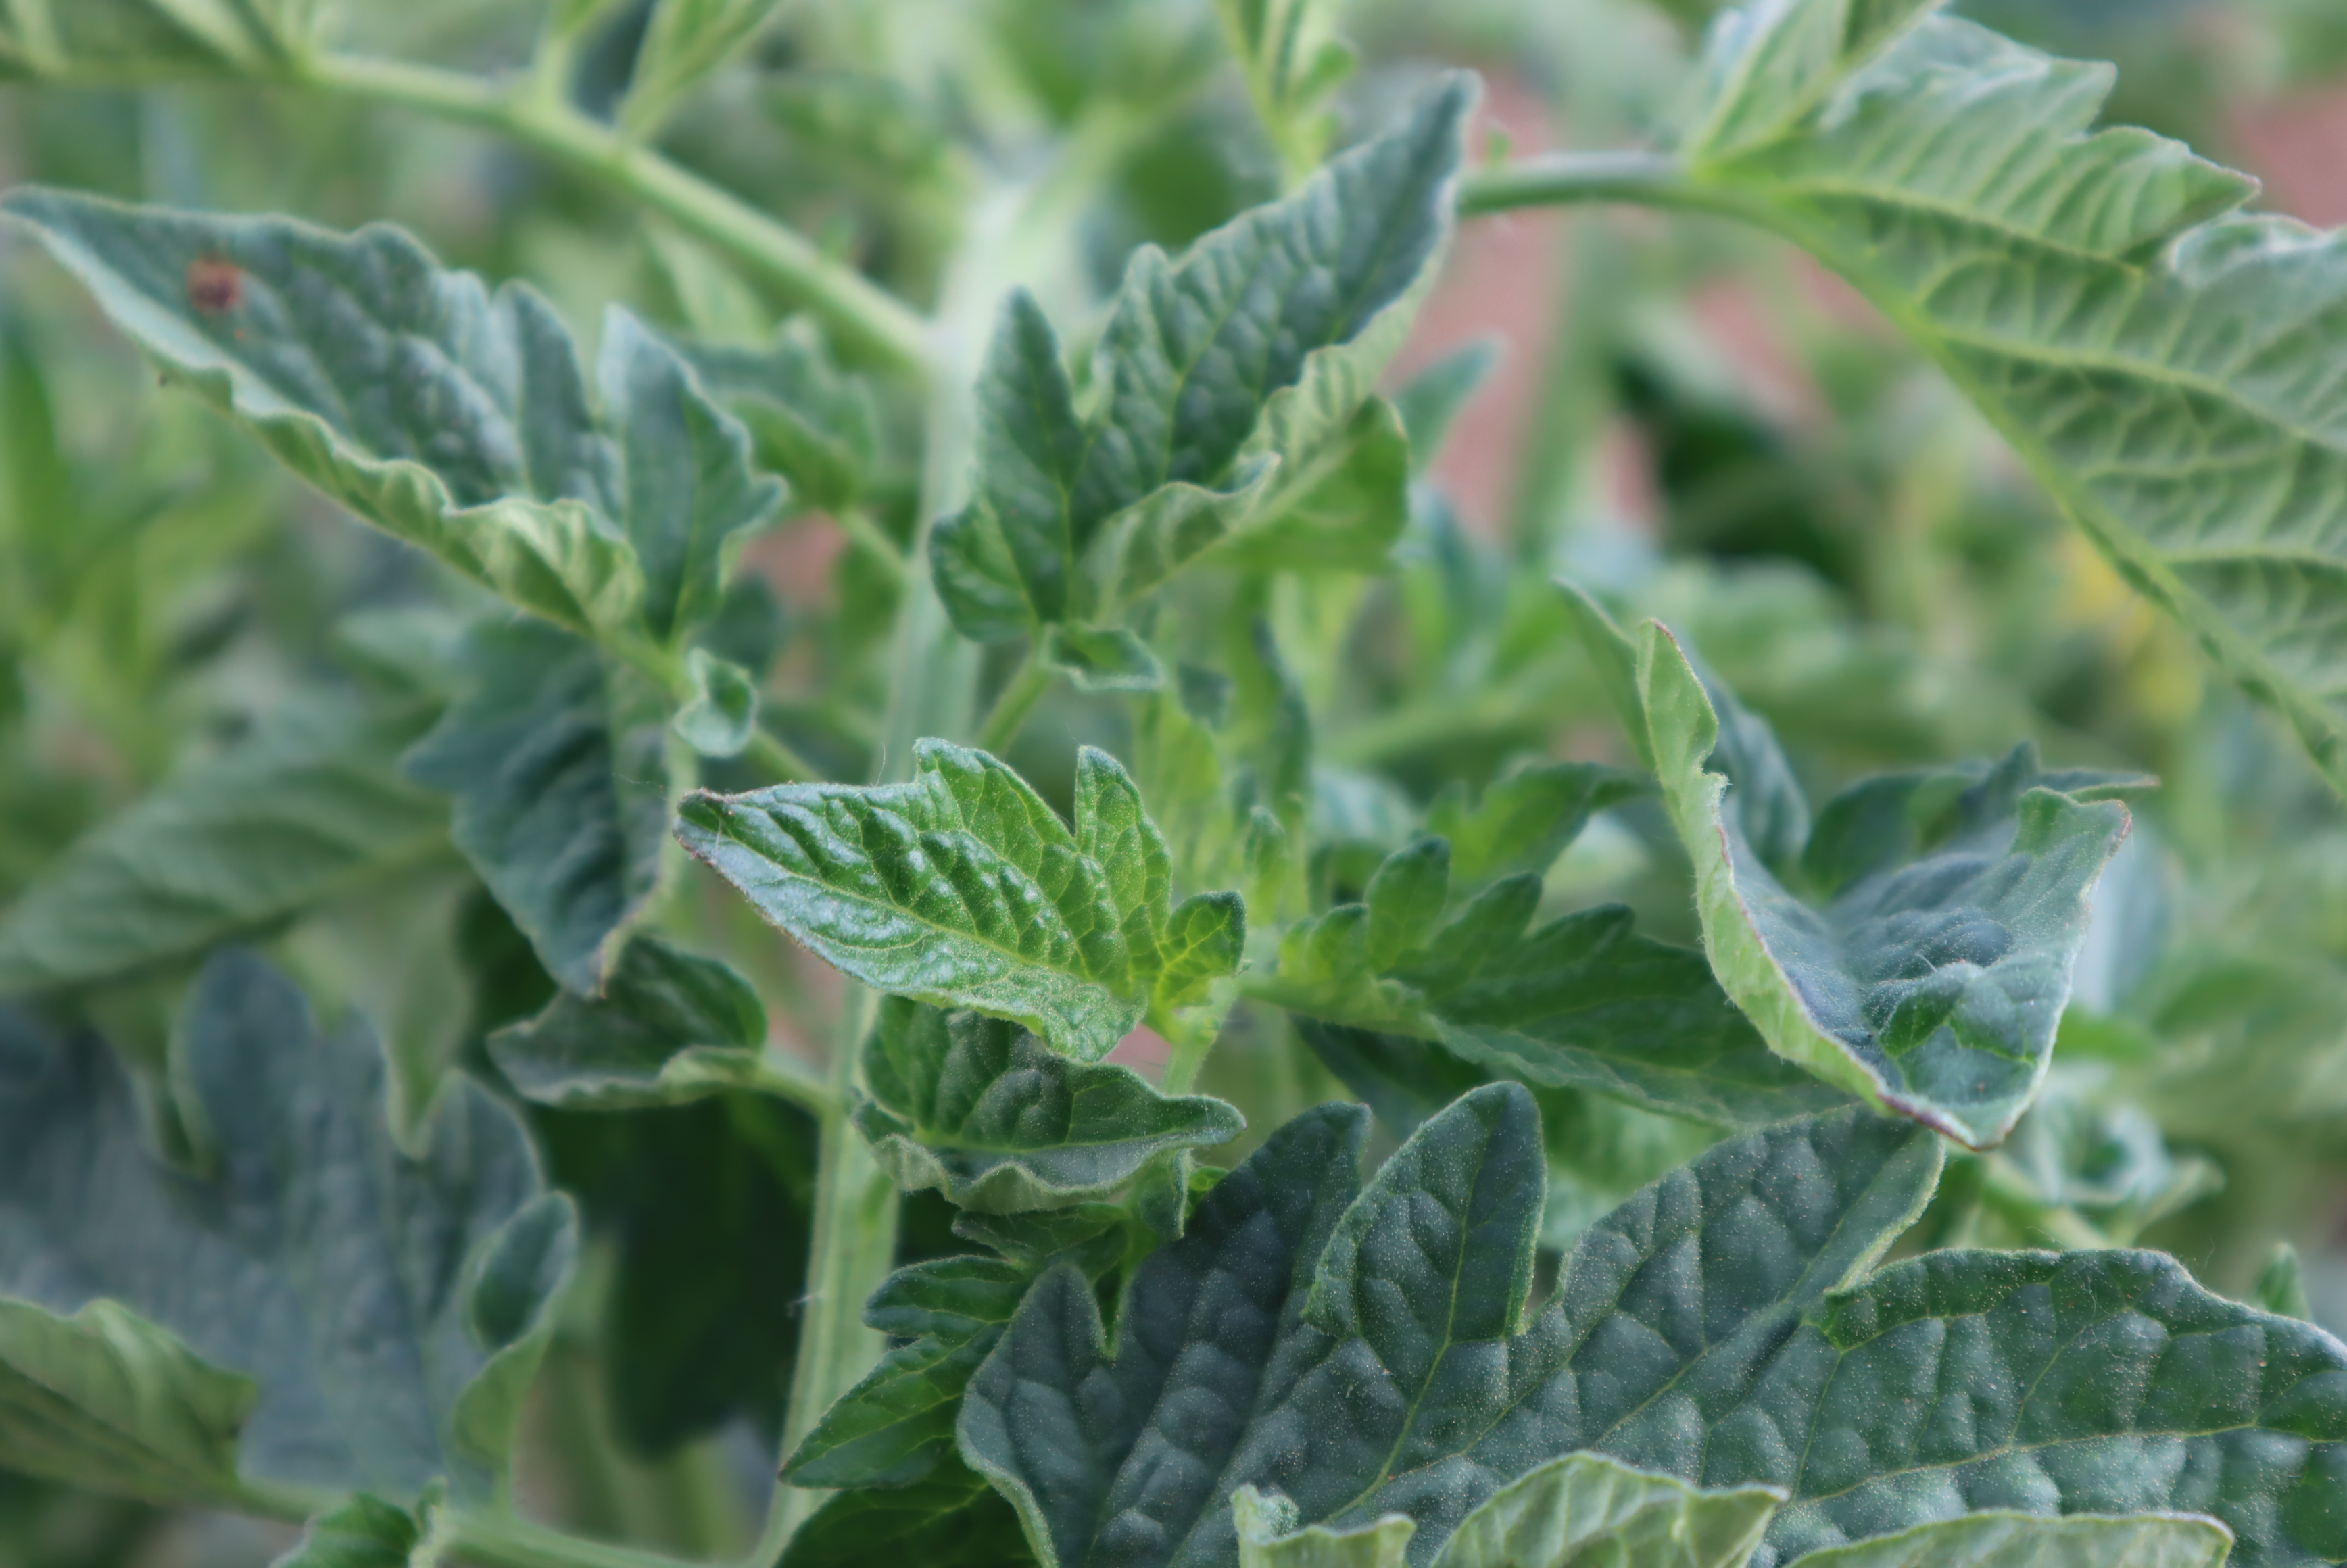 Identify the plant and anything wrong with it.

tomato, healthy
